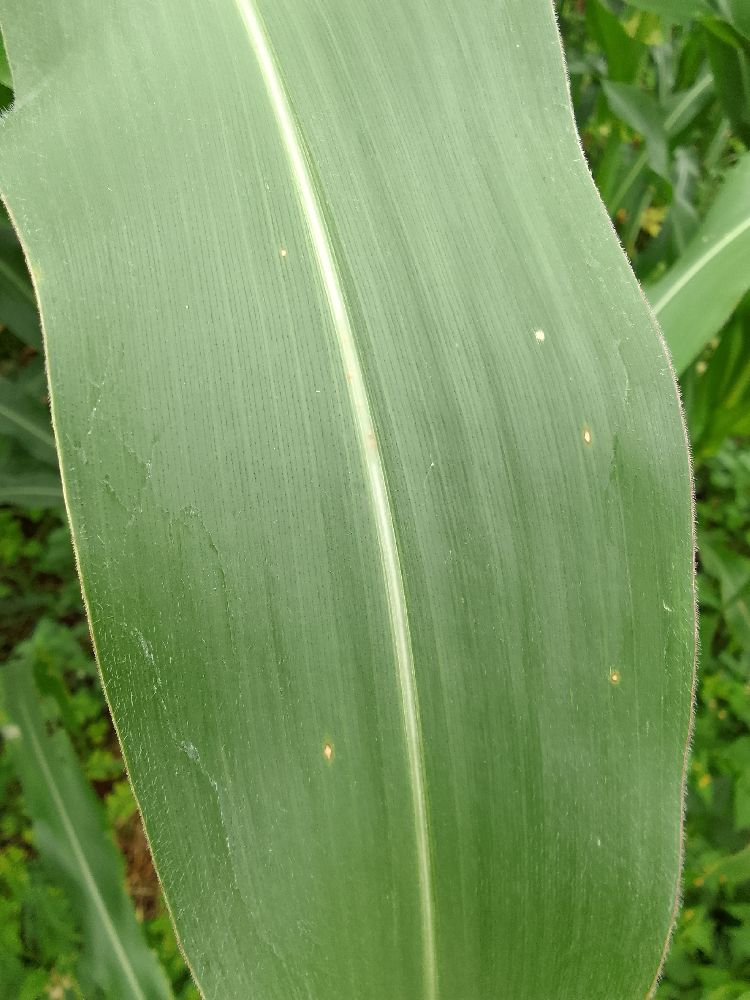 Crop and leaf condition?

maize, healthy
